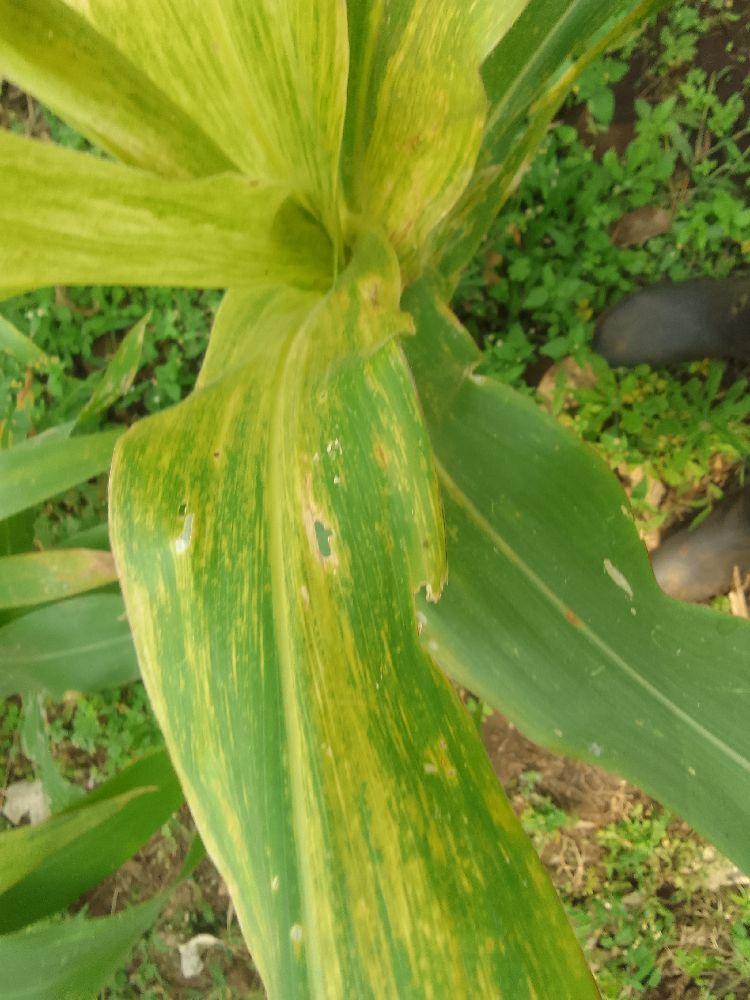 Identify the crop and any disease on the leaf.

maize, maize lethal necrosis
